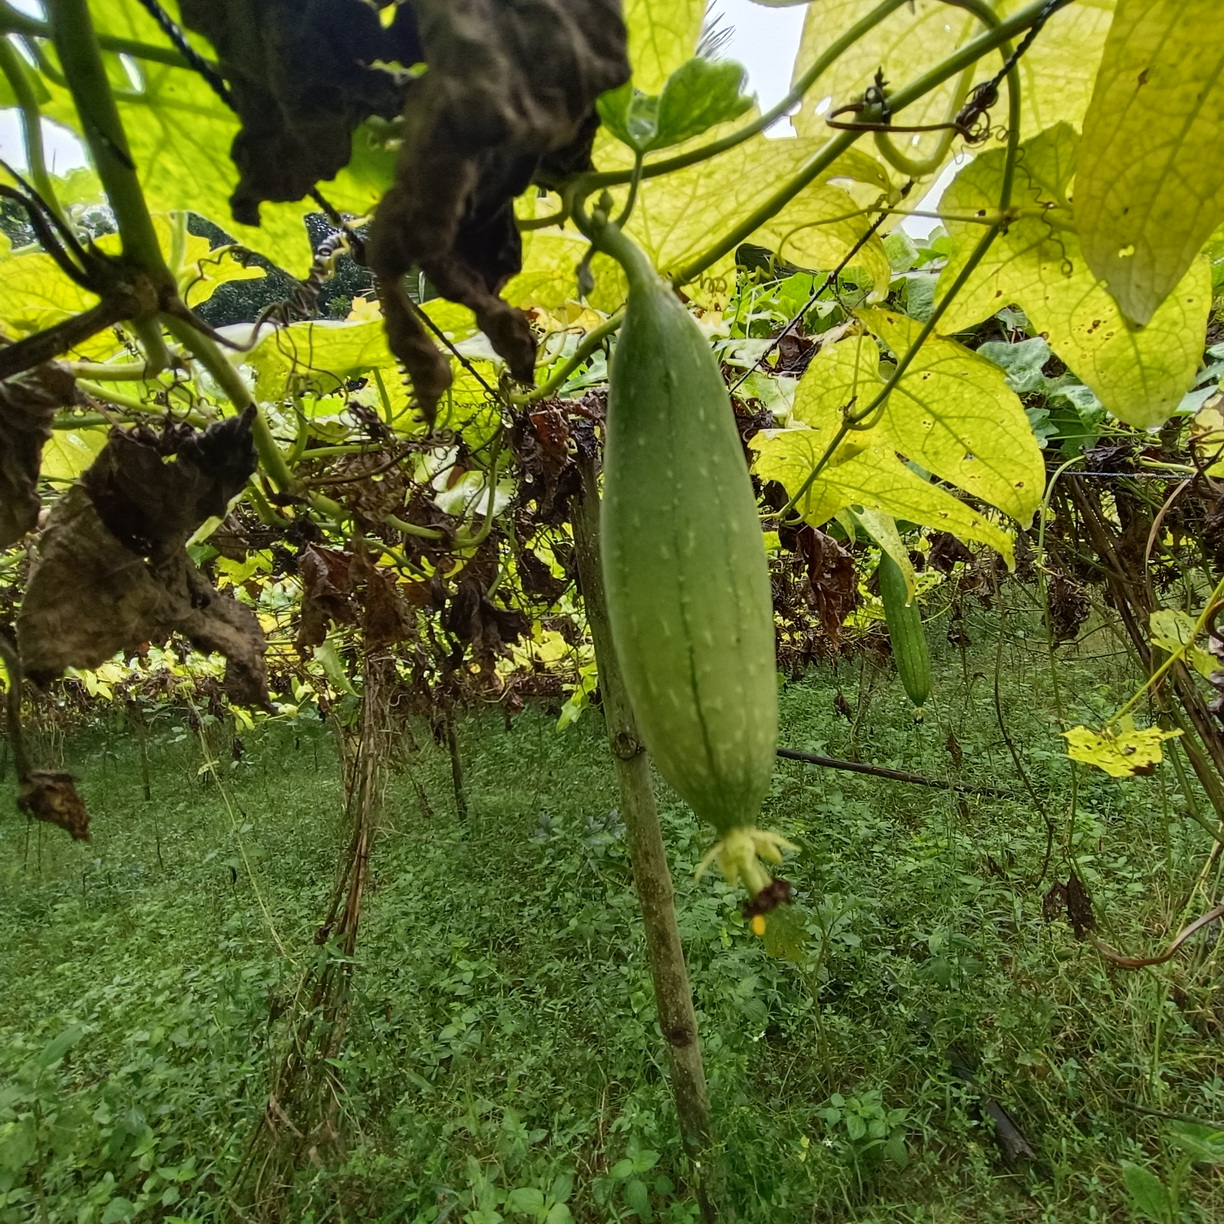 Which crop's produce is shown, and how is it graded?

luffa, fresh
